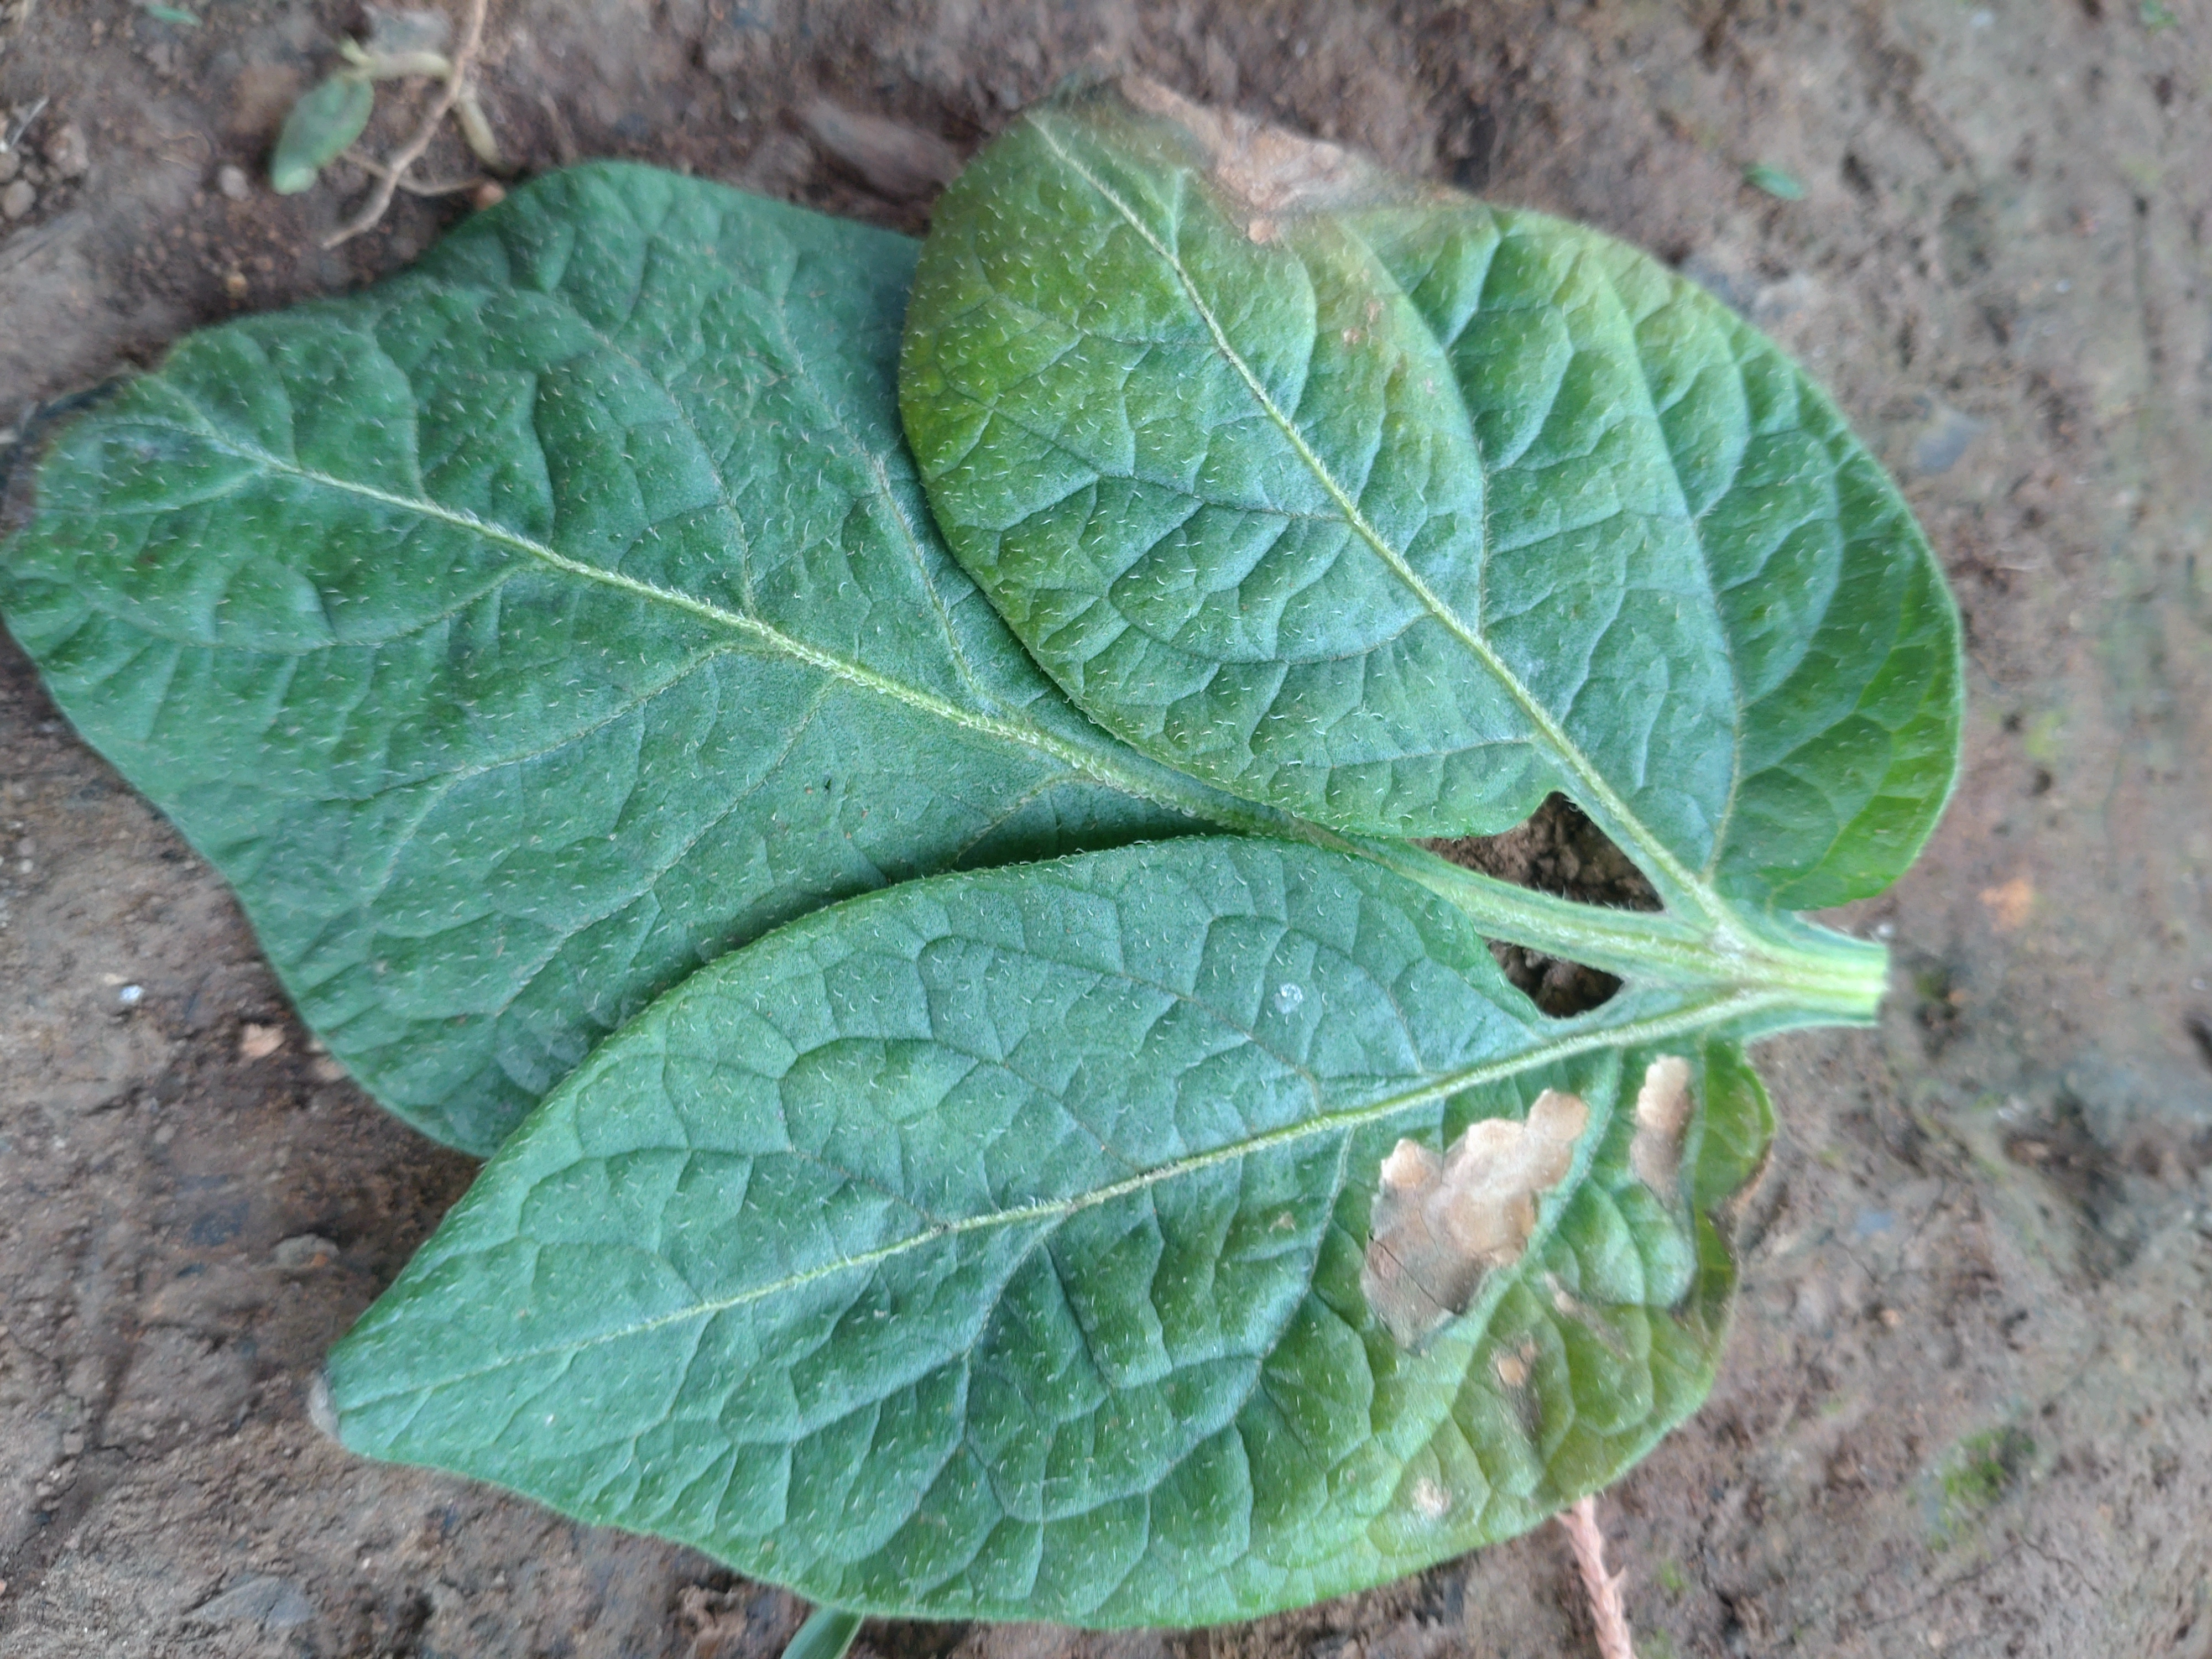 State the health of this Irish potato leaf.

early blight
